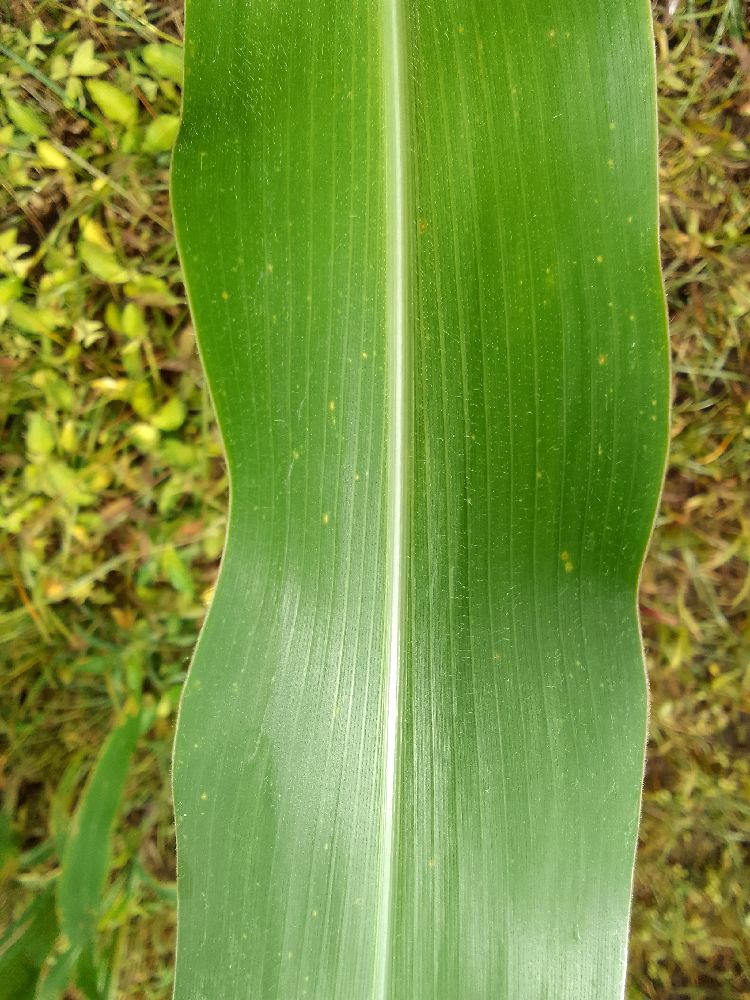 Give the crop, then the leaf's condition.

maize, healthy
